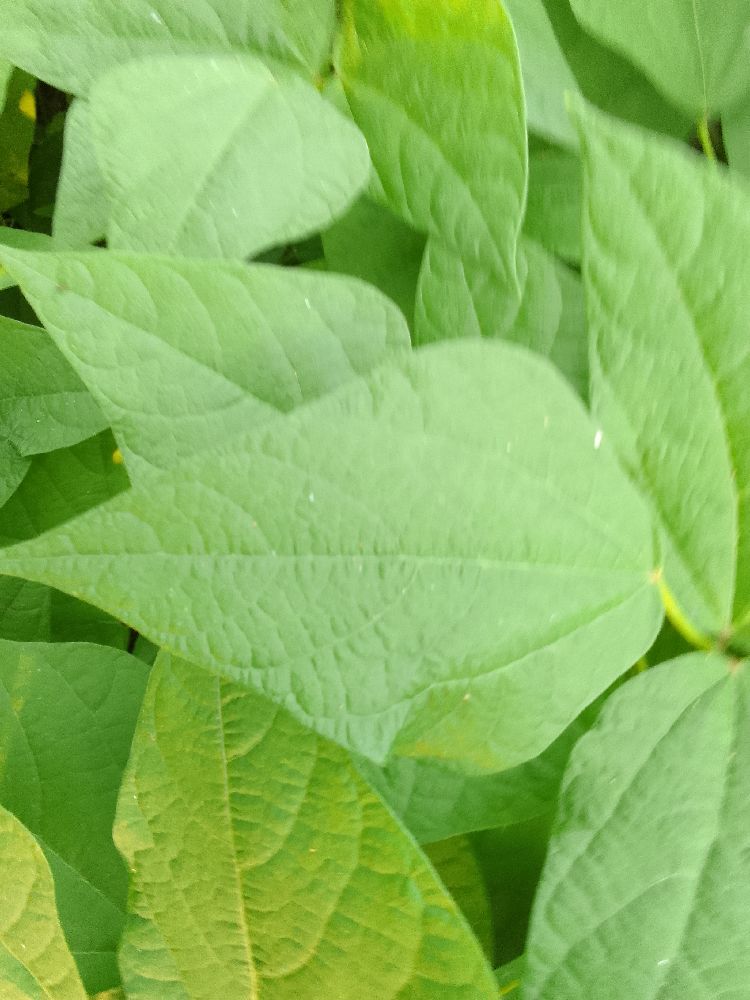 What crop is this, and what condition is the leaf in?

common bean, healthy
